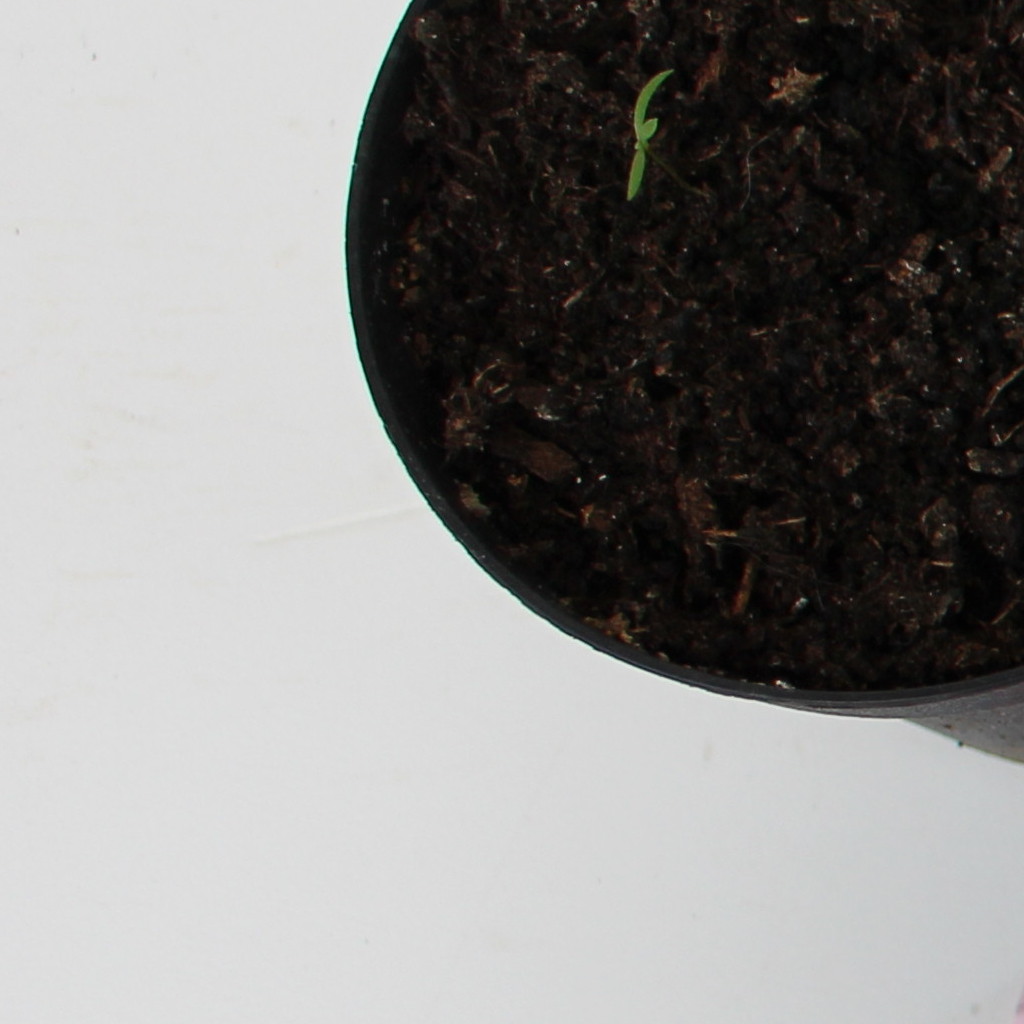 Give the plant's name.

Papaver rhoeas
